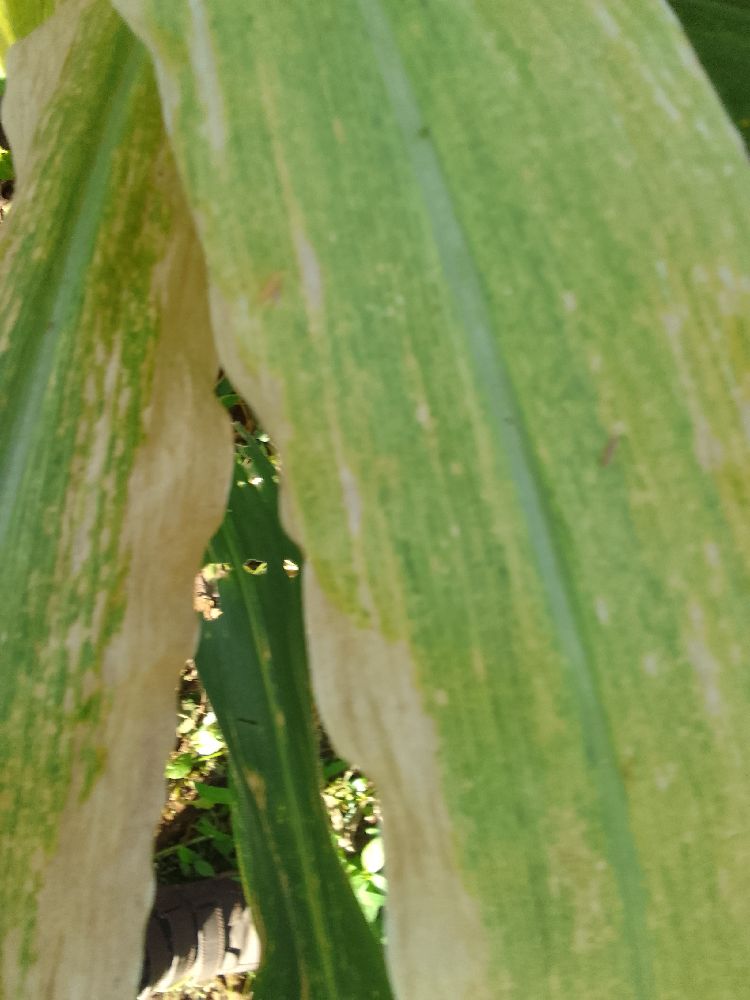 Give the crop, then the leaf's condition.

maize, maize lethal necrosis
